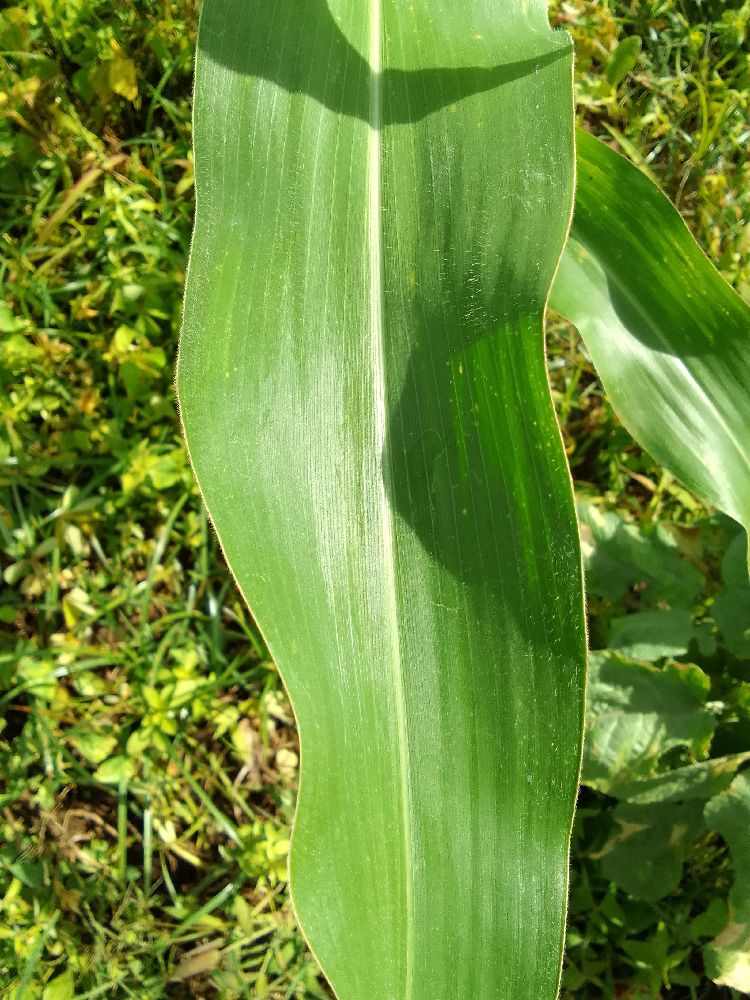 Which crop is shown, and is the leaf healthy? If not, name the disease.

maize, healthy
